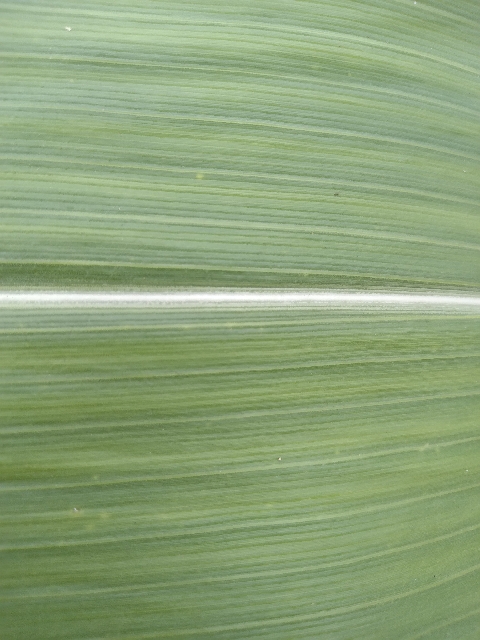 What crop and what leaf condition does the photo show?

maize, healthy
